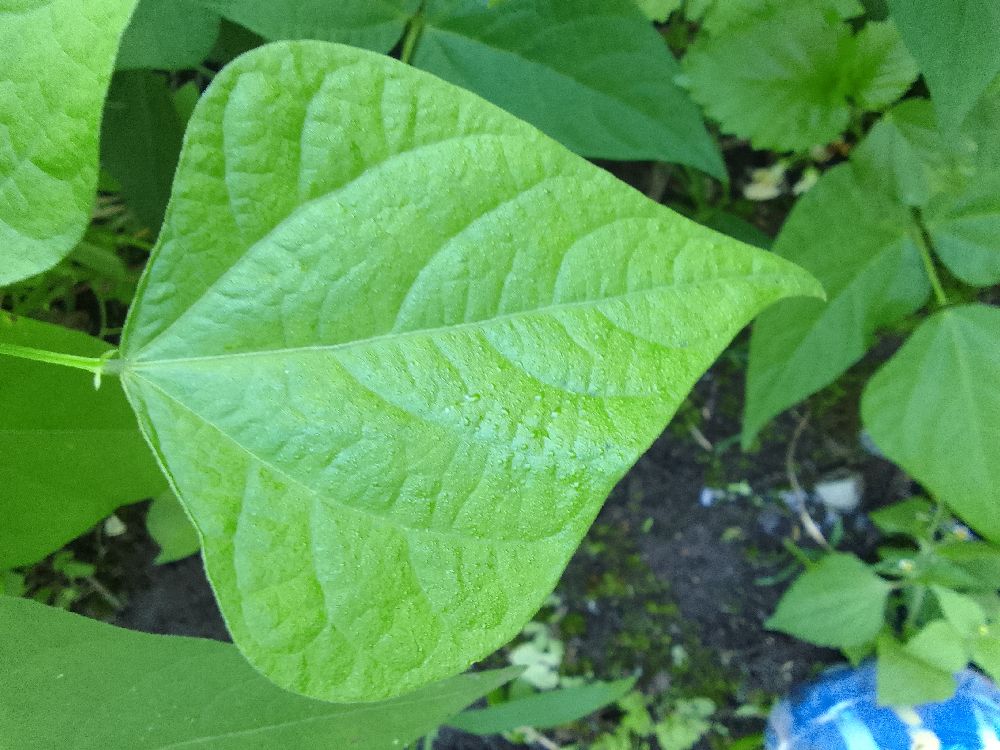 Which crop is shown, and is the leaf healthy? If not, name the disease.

common bean, healthy
